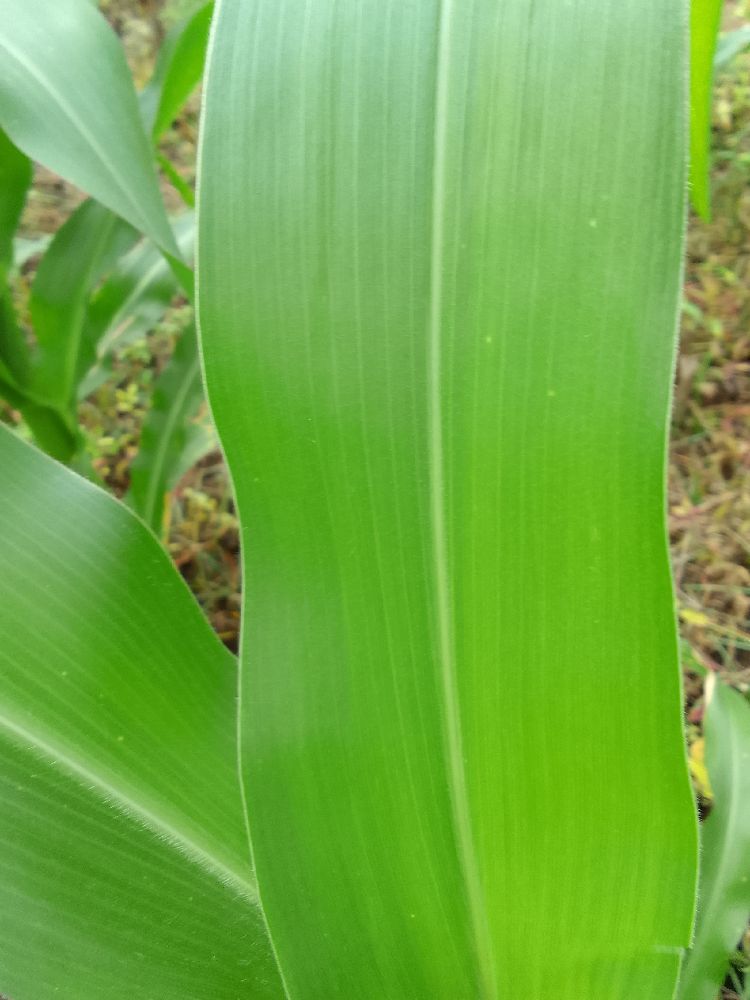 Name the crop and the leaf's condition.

maize, healthy
